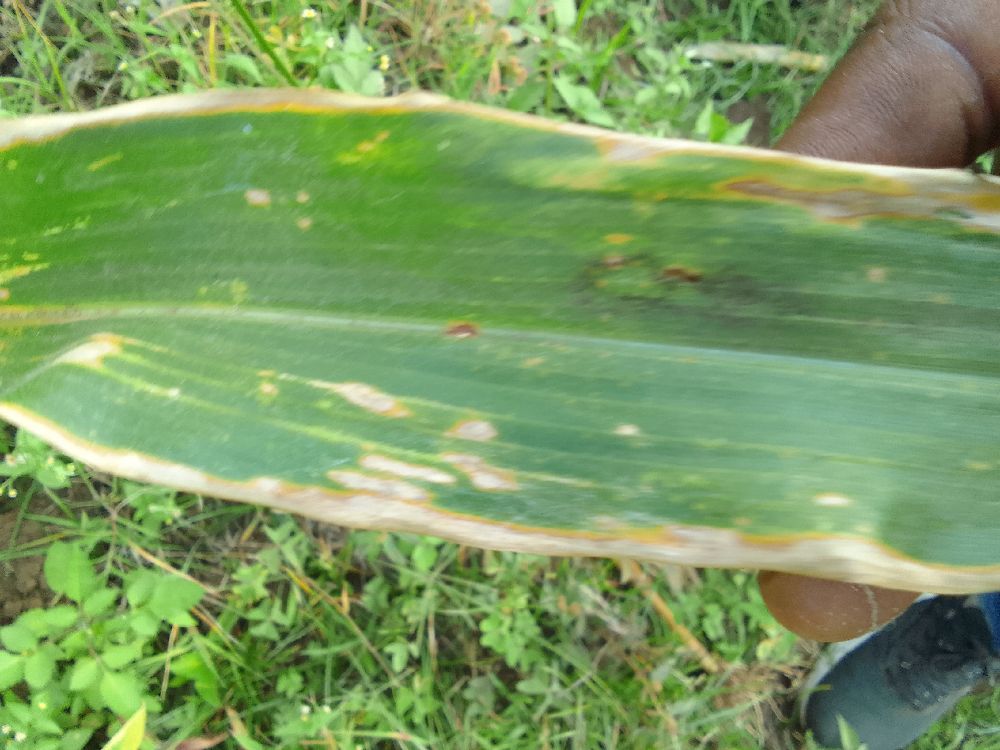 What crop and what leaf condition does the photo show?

maize, maize lethal necrosis
